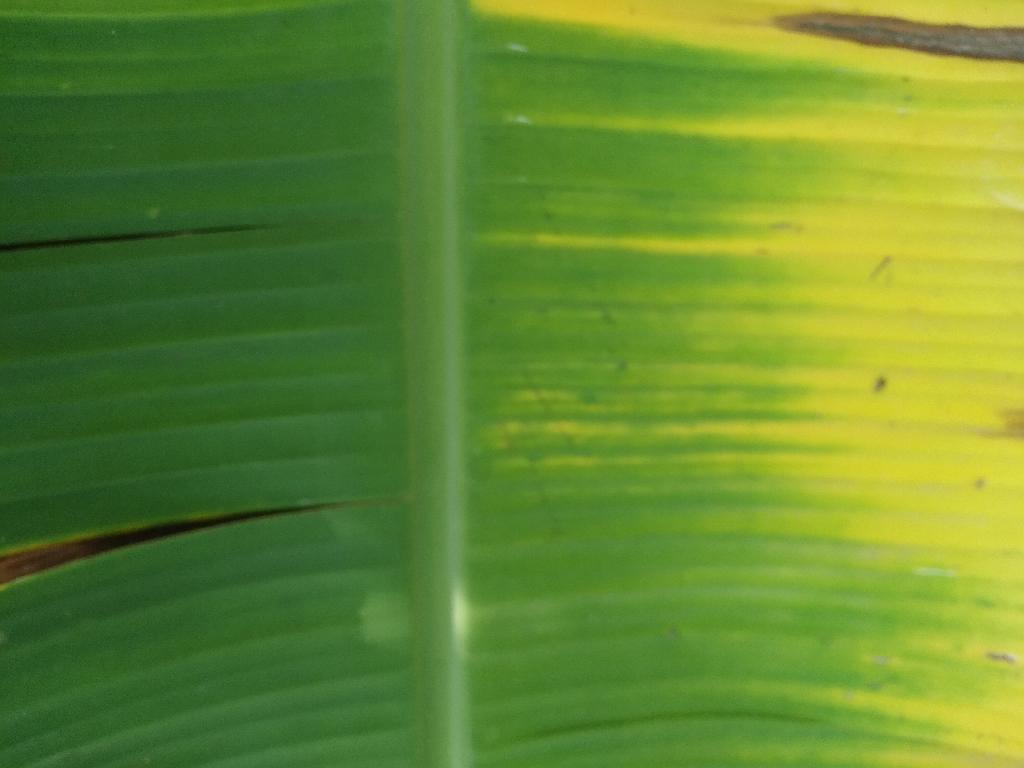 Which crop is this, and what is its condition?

banana, fusarium wilt race 1
